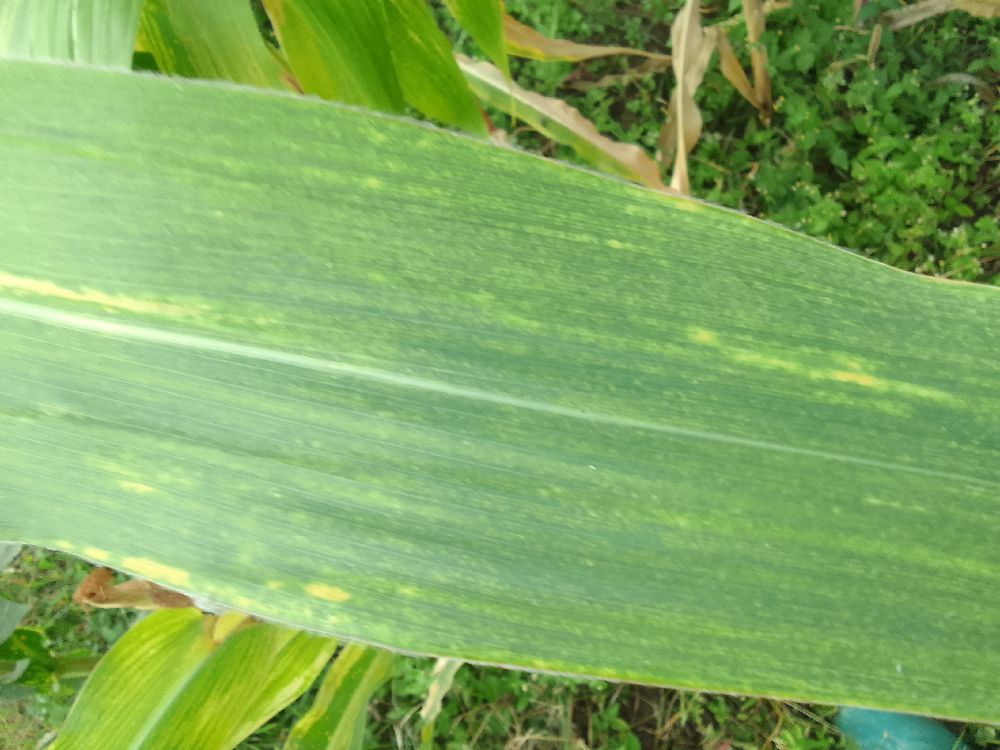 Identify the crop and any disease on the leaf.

maize, maize lethal necrosis
